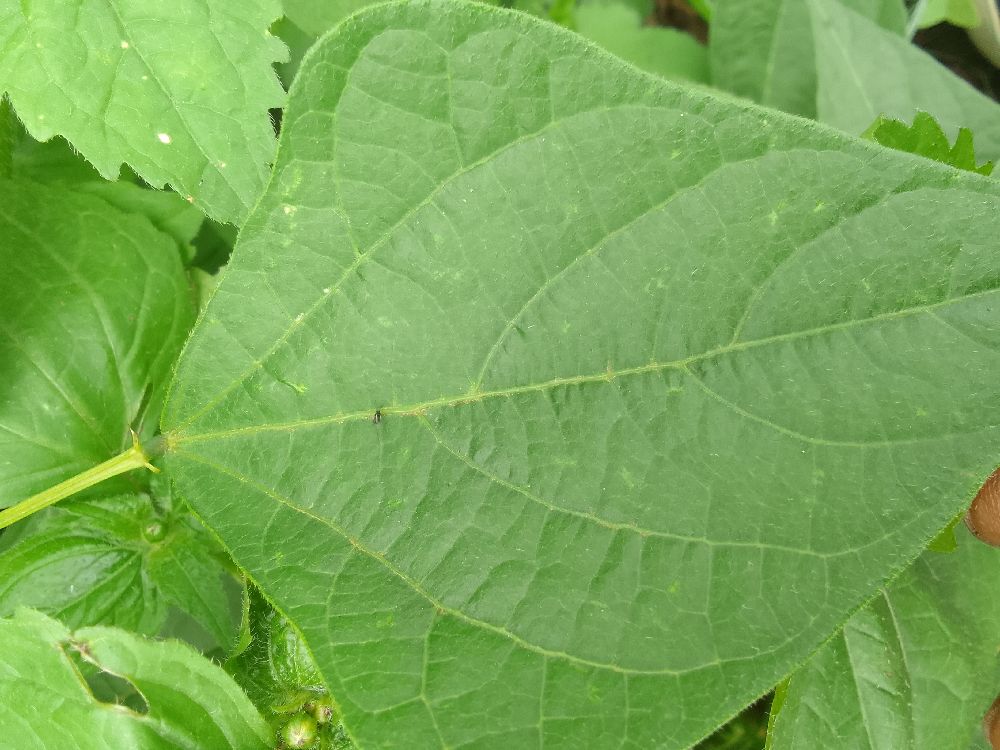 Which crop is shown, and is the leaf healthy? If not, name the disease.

common bean, healthy
